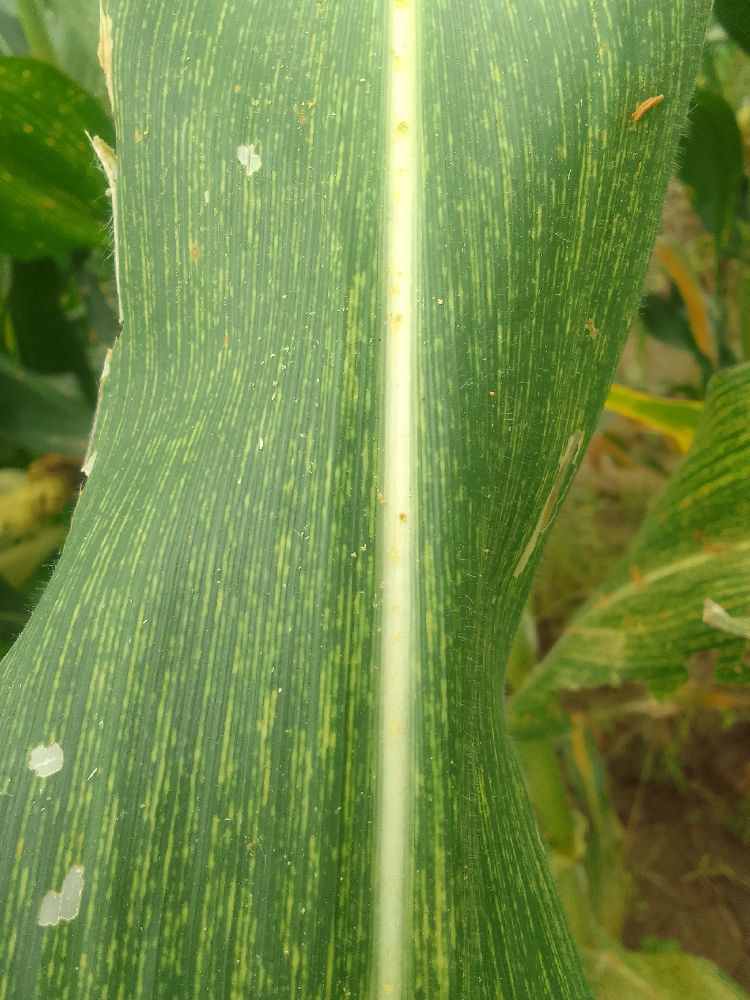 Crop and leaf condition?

maize, maize streak virus
